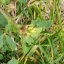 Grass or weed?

unstructured weed
